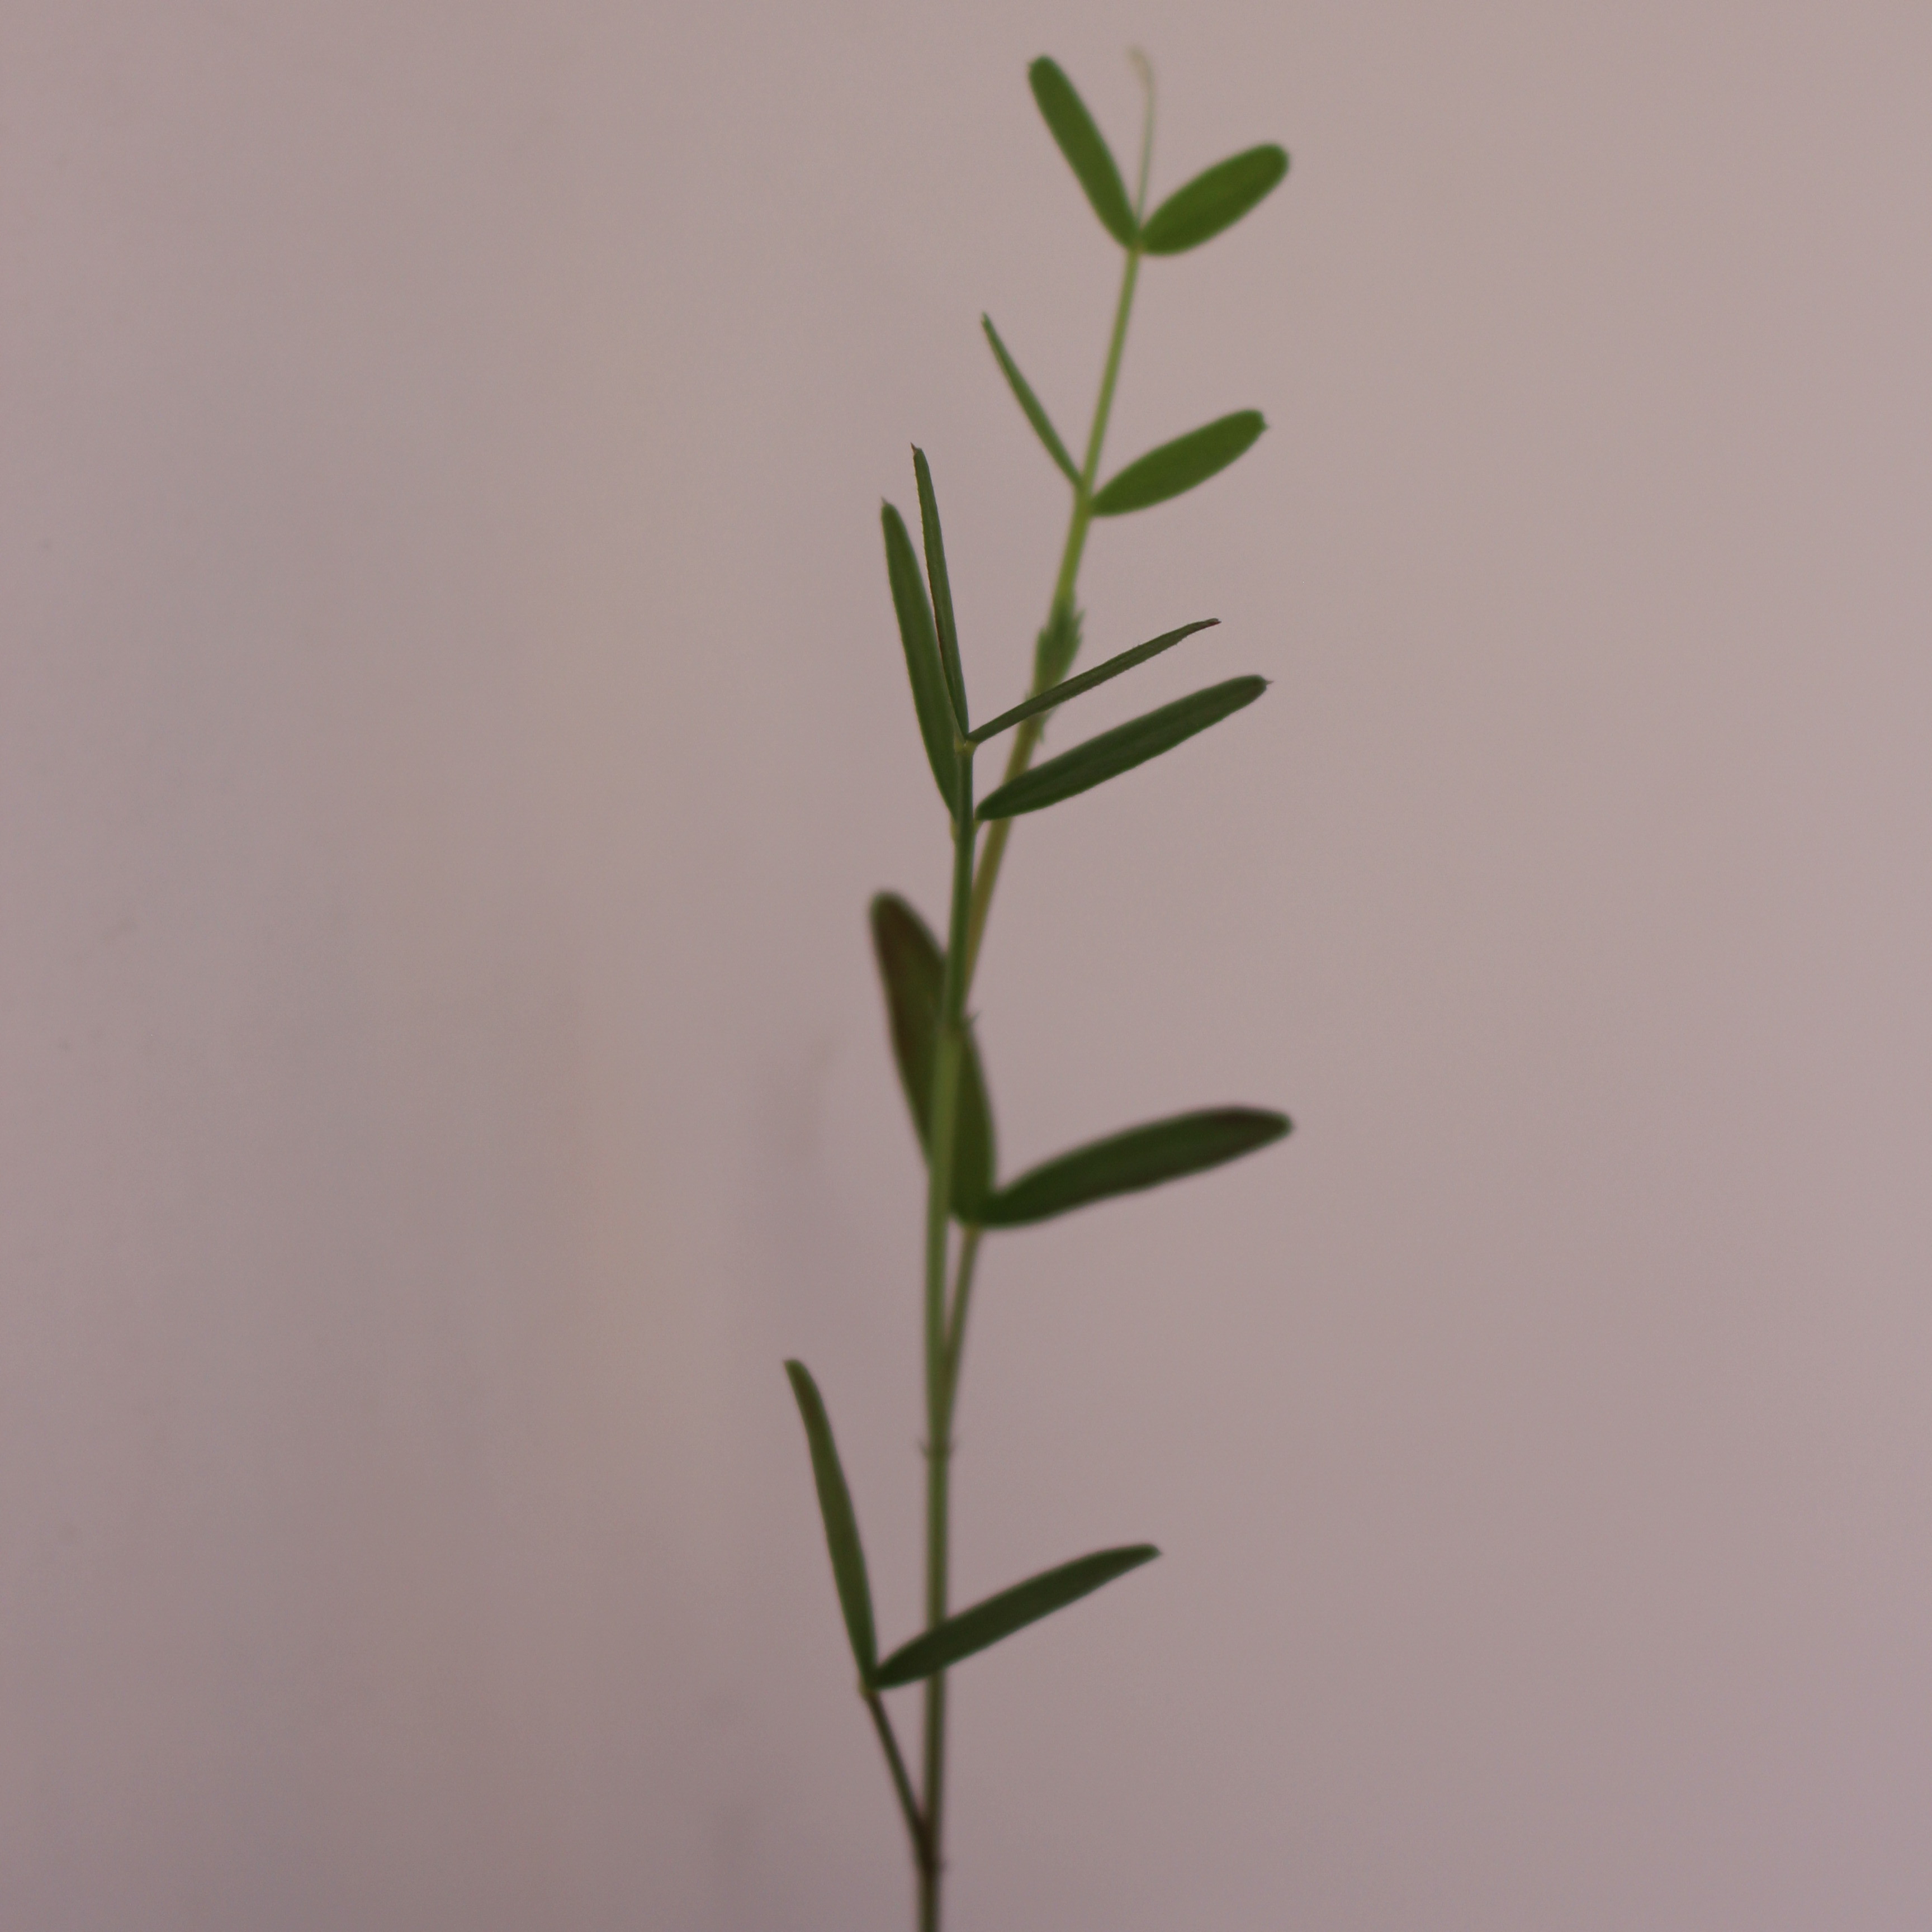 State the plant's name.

Vicia sativa
